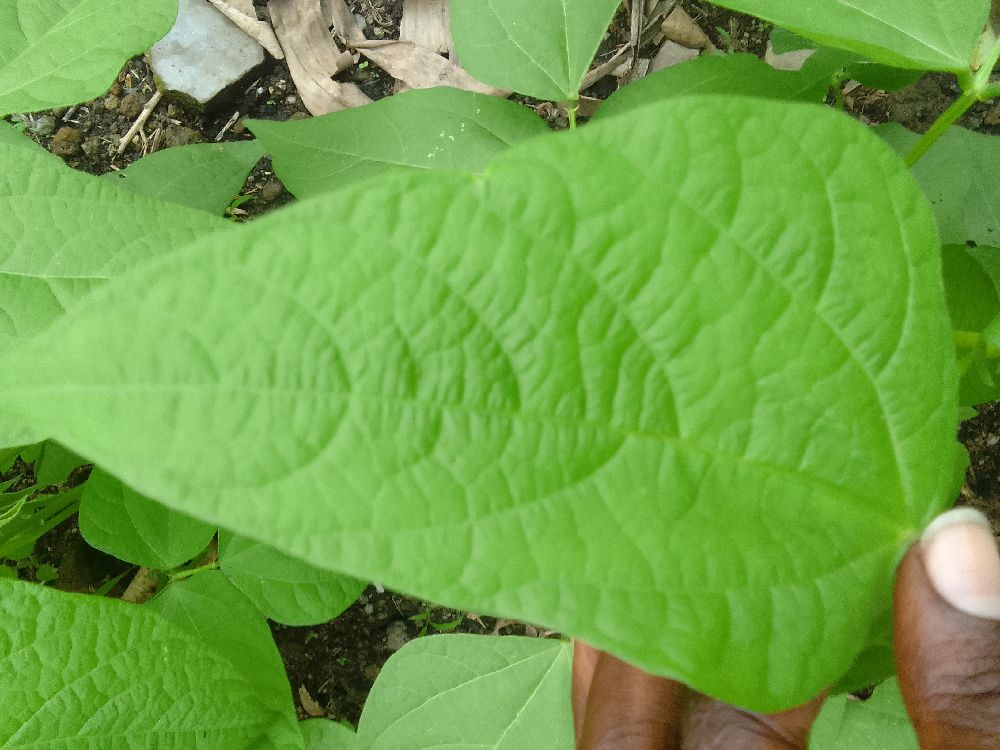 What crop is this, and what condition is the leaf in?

common bean, healthy
